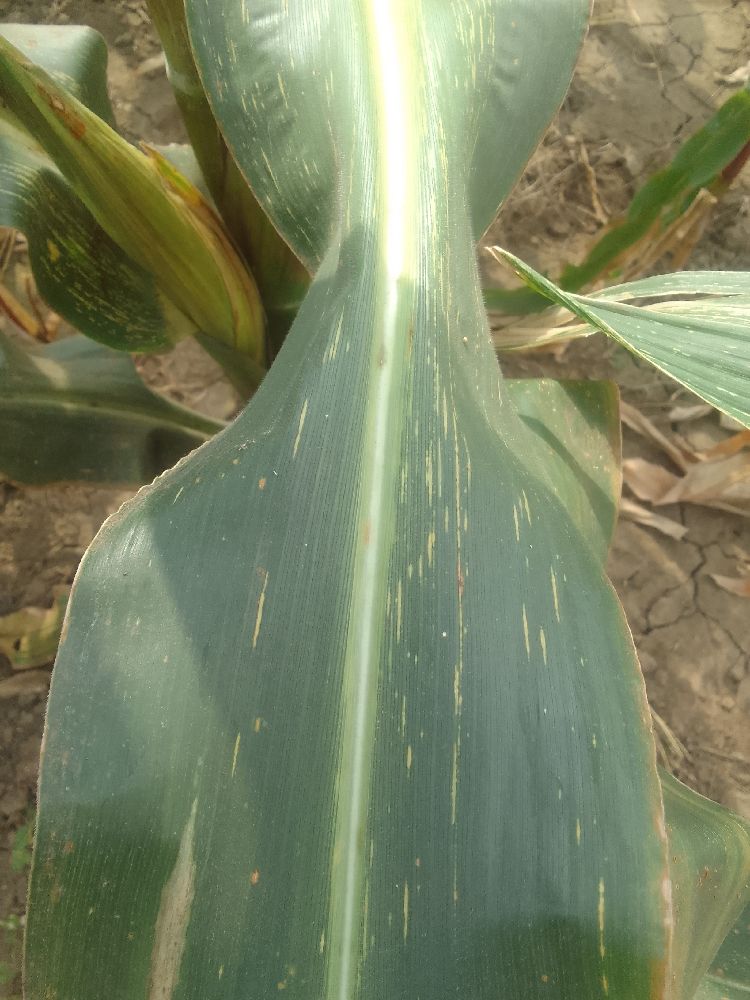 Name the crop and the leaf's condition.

maize, maize streak virus
